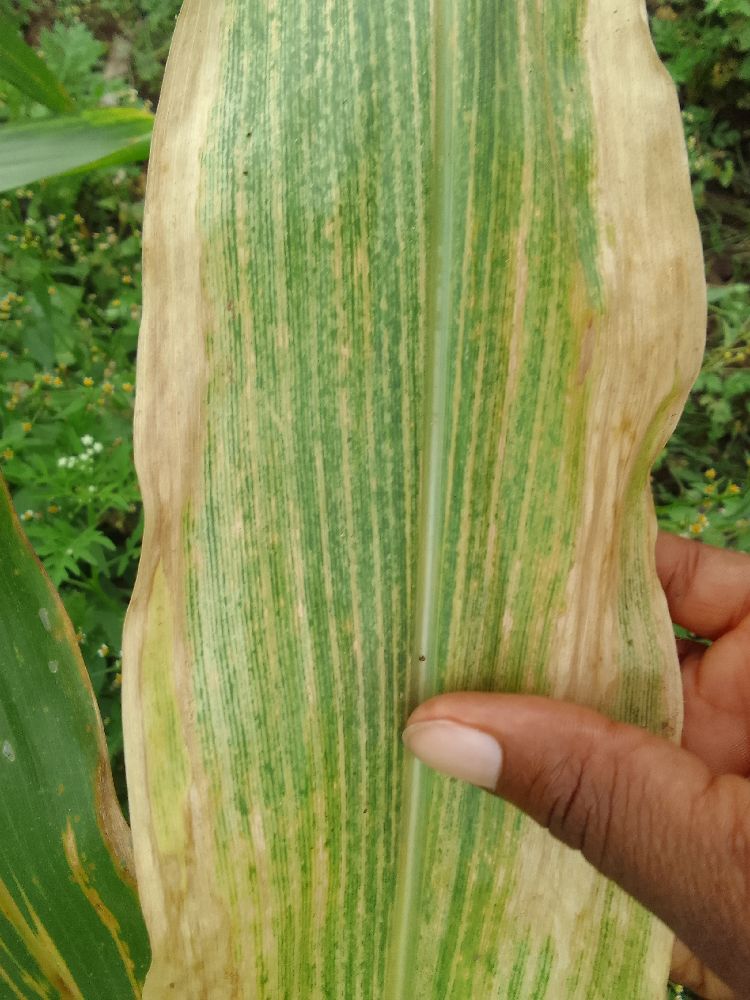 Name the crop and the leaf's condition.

maize, maize lethal necrosis
